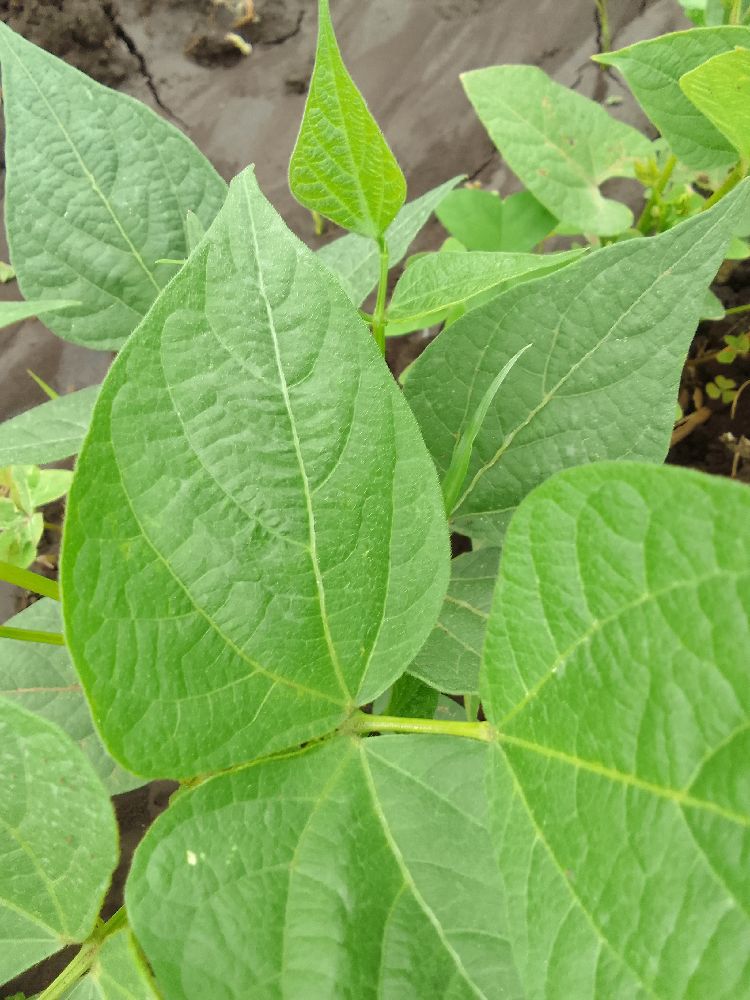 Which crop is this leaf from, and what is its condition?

common bean, healthy
